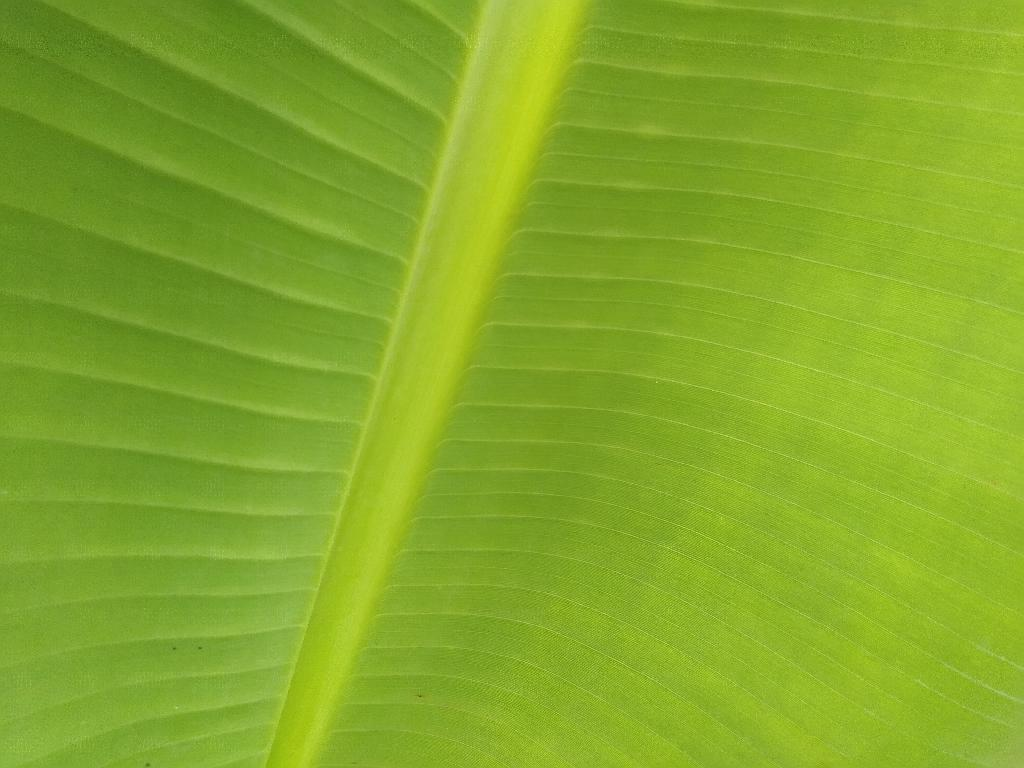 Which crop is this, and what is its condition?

banana, healthy
